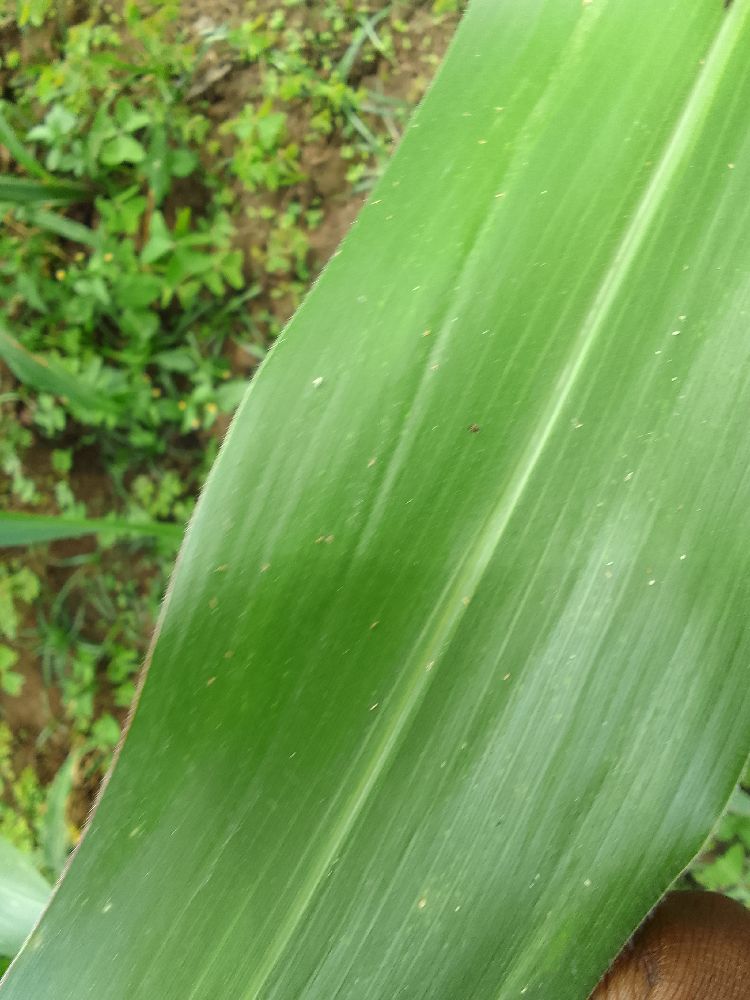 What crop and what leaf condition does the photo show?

maize, healthy
